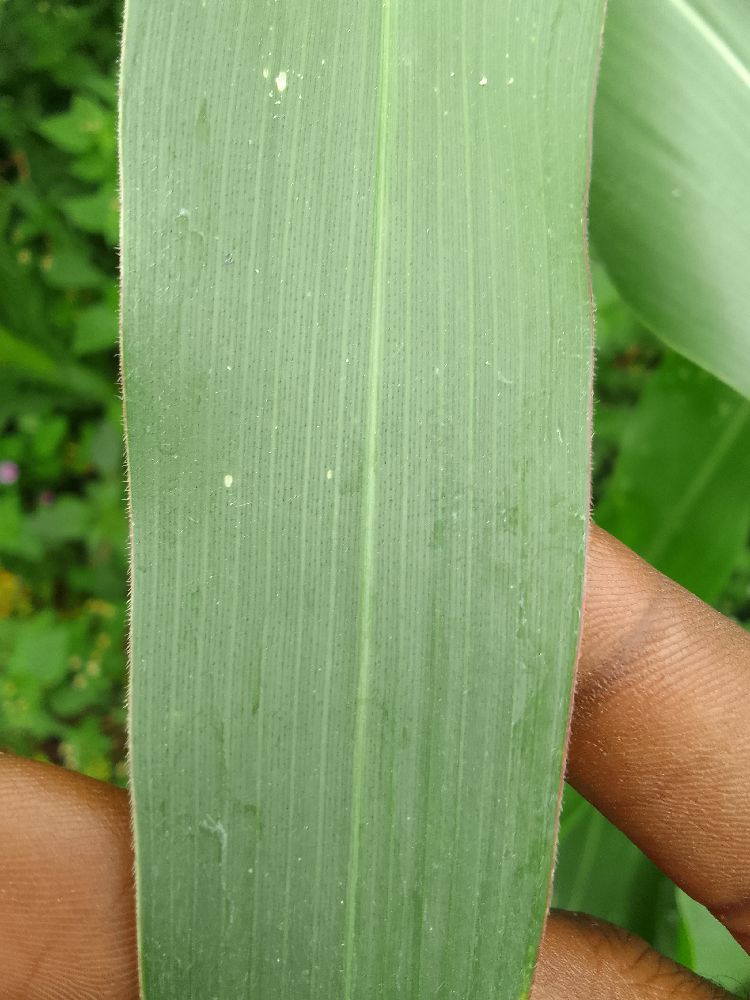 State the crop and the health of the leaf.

maize, healthy
